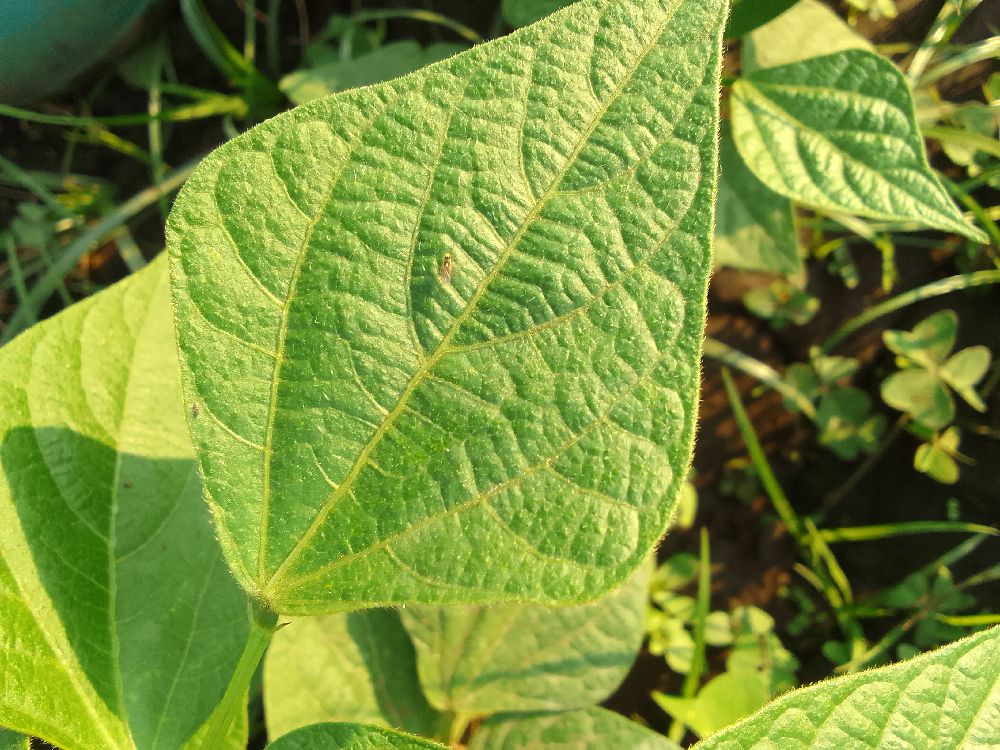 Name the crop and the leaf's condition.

common bean, healthy
